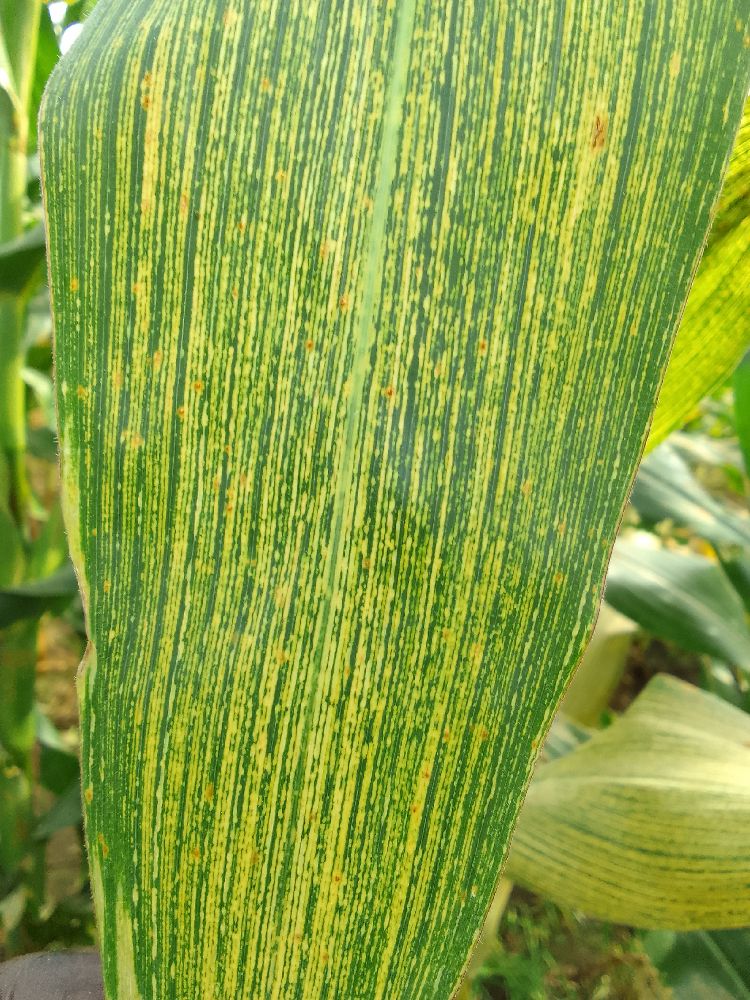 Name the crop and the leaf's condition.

maize, maize streak virus
